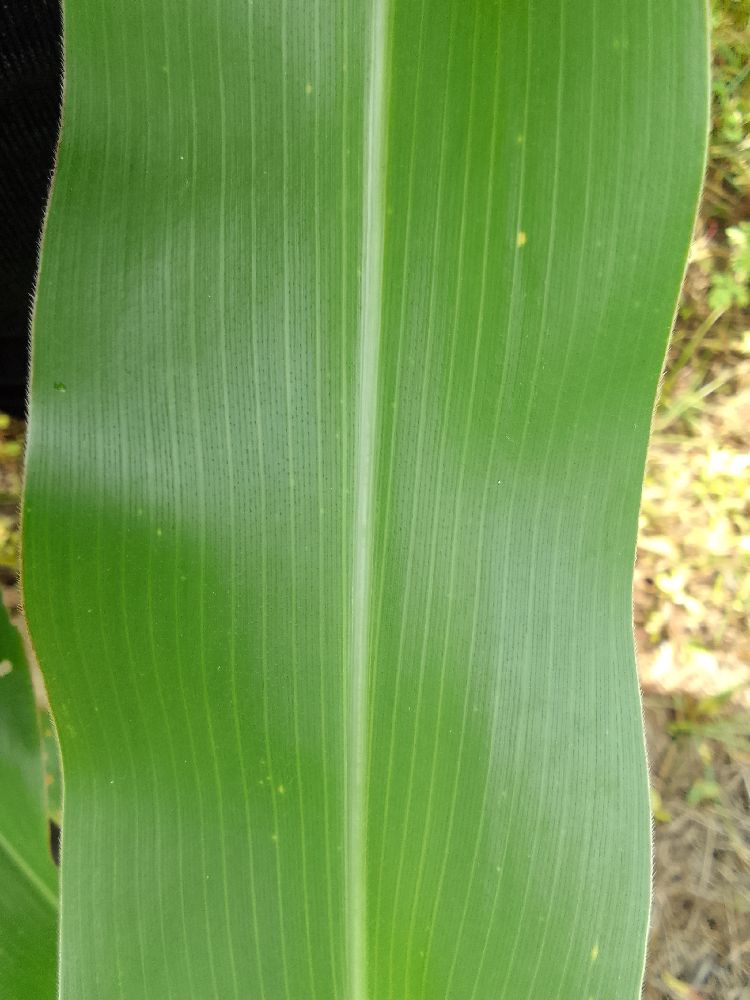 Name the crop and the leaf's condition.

maize, healthy
